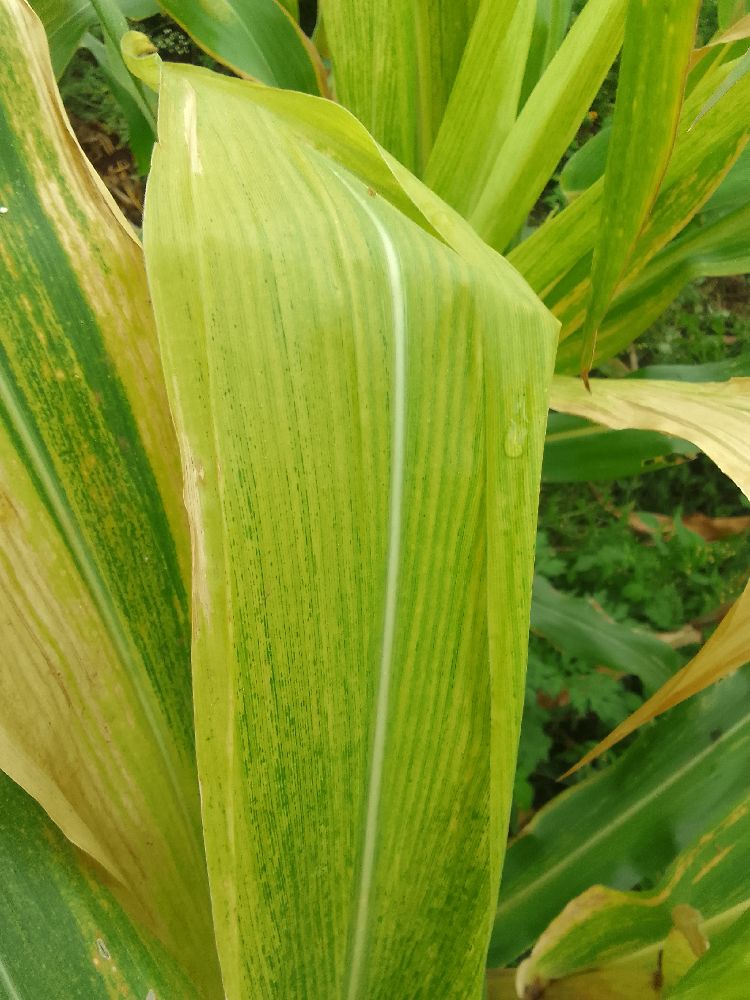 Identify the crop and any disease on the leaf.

maize, maize lethal necrosis
